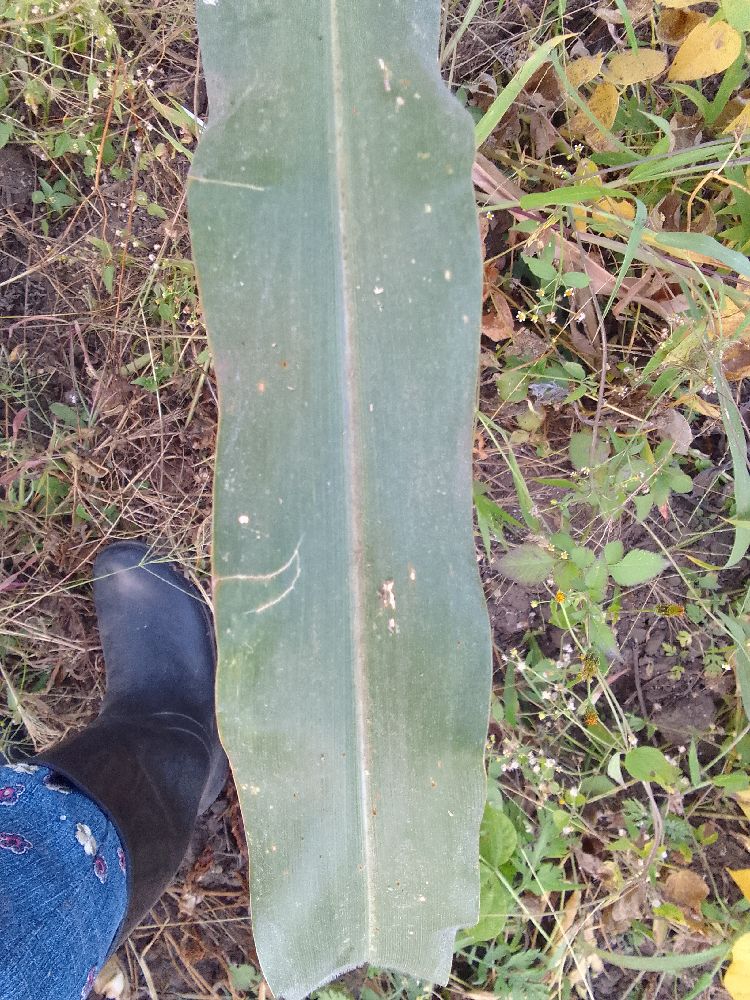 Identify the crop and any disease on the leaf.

maize, healthy
